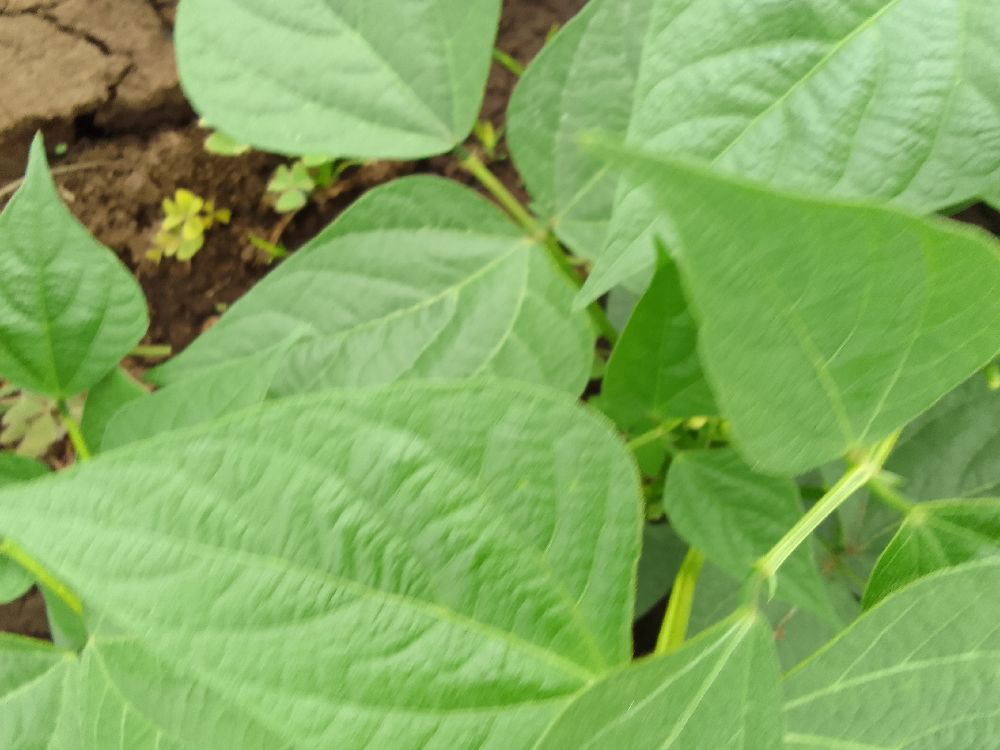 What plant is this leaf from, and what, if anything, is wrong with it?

common bean, healthy
